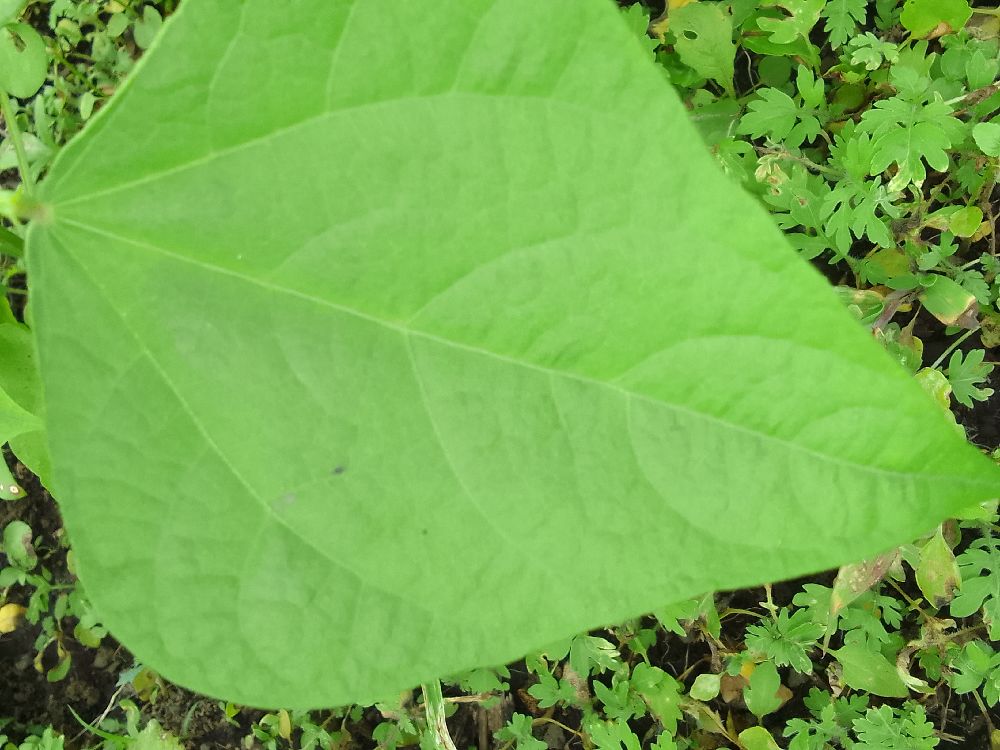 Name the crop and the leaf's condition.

common bean, healthy
